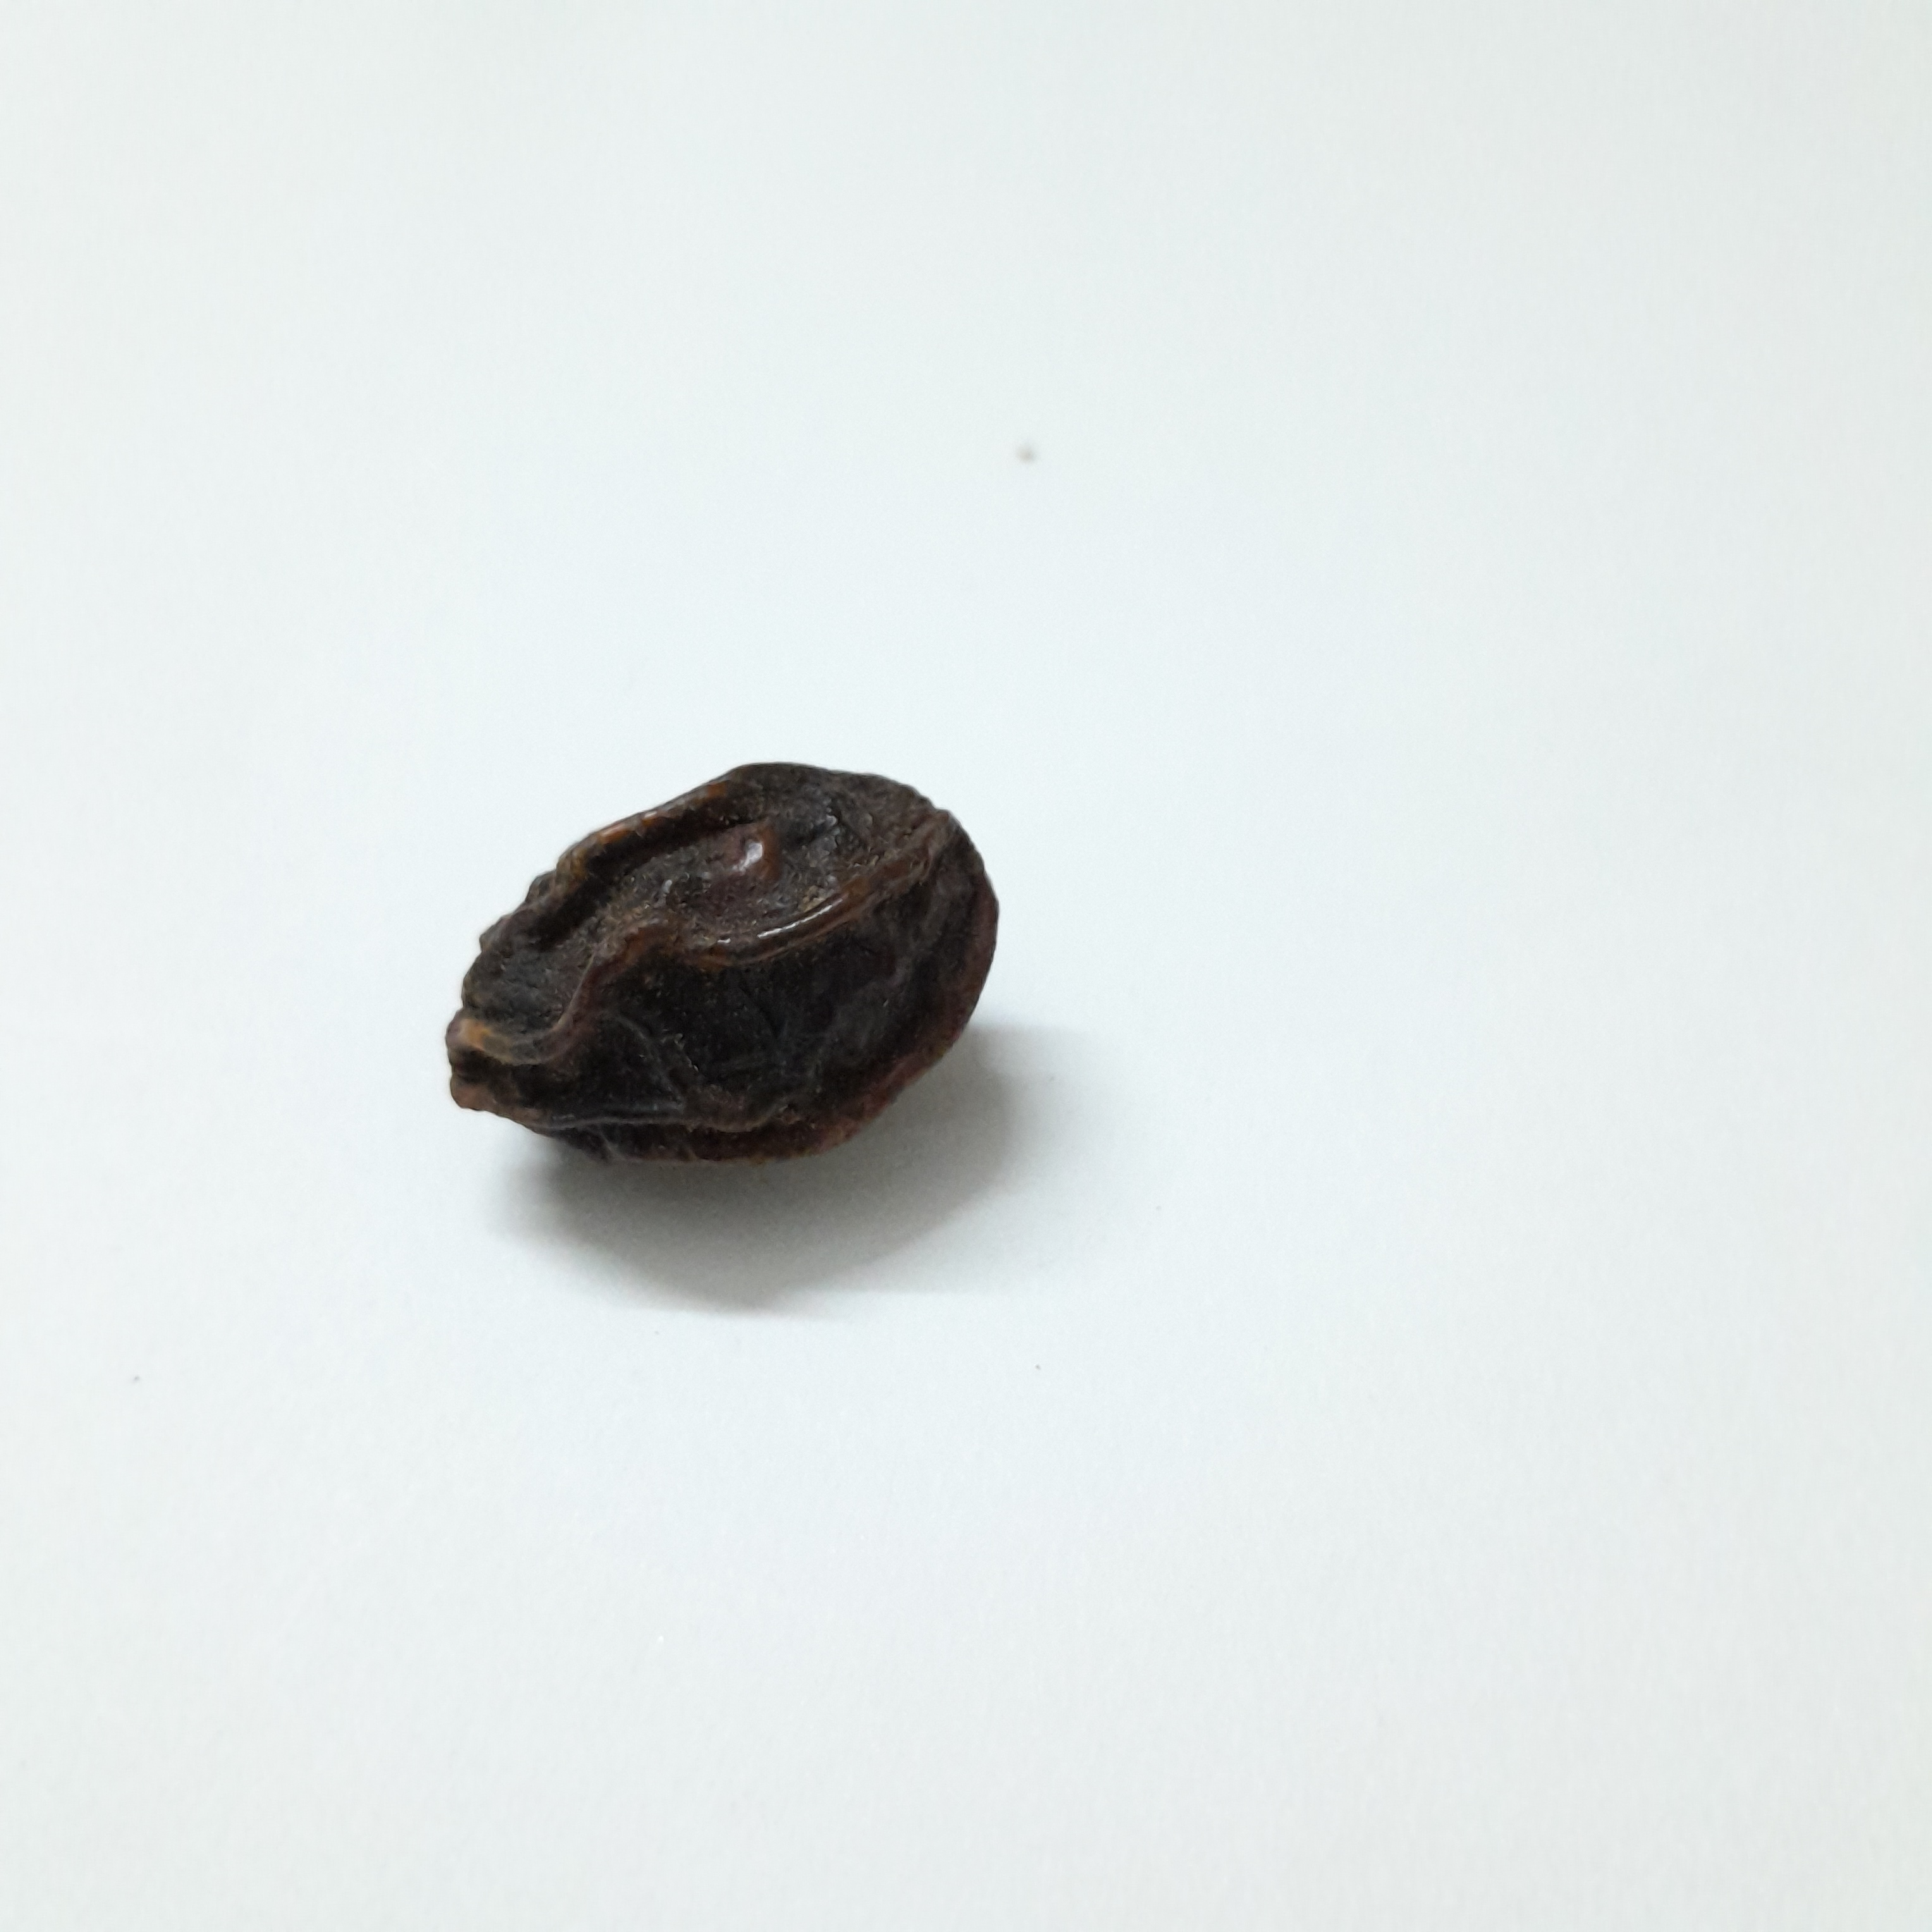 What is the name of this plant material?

kadukharik
